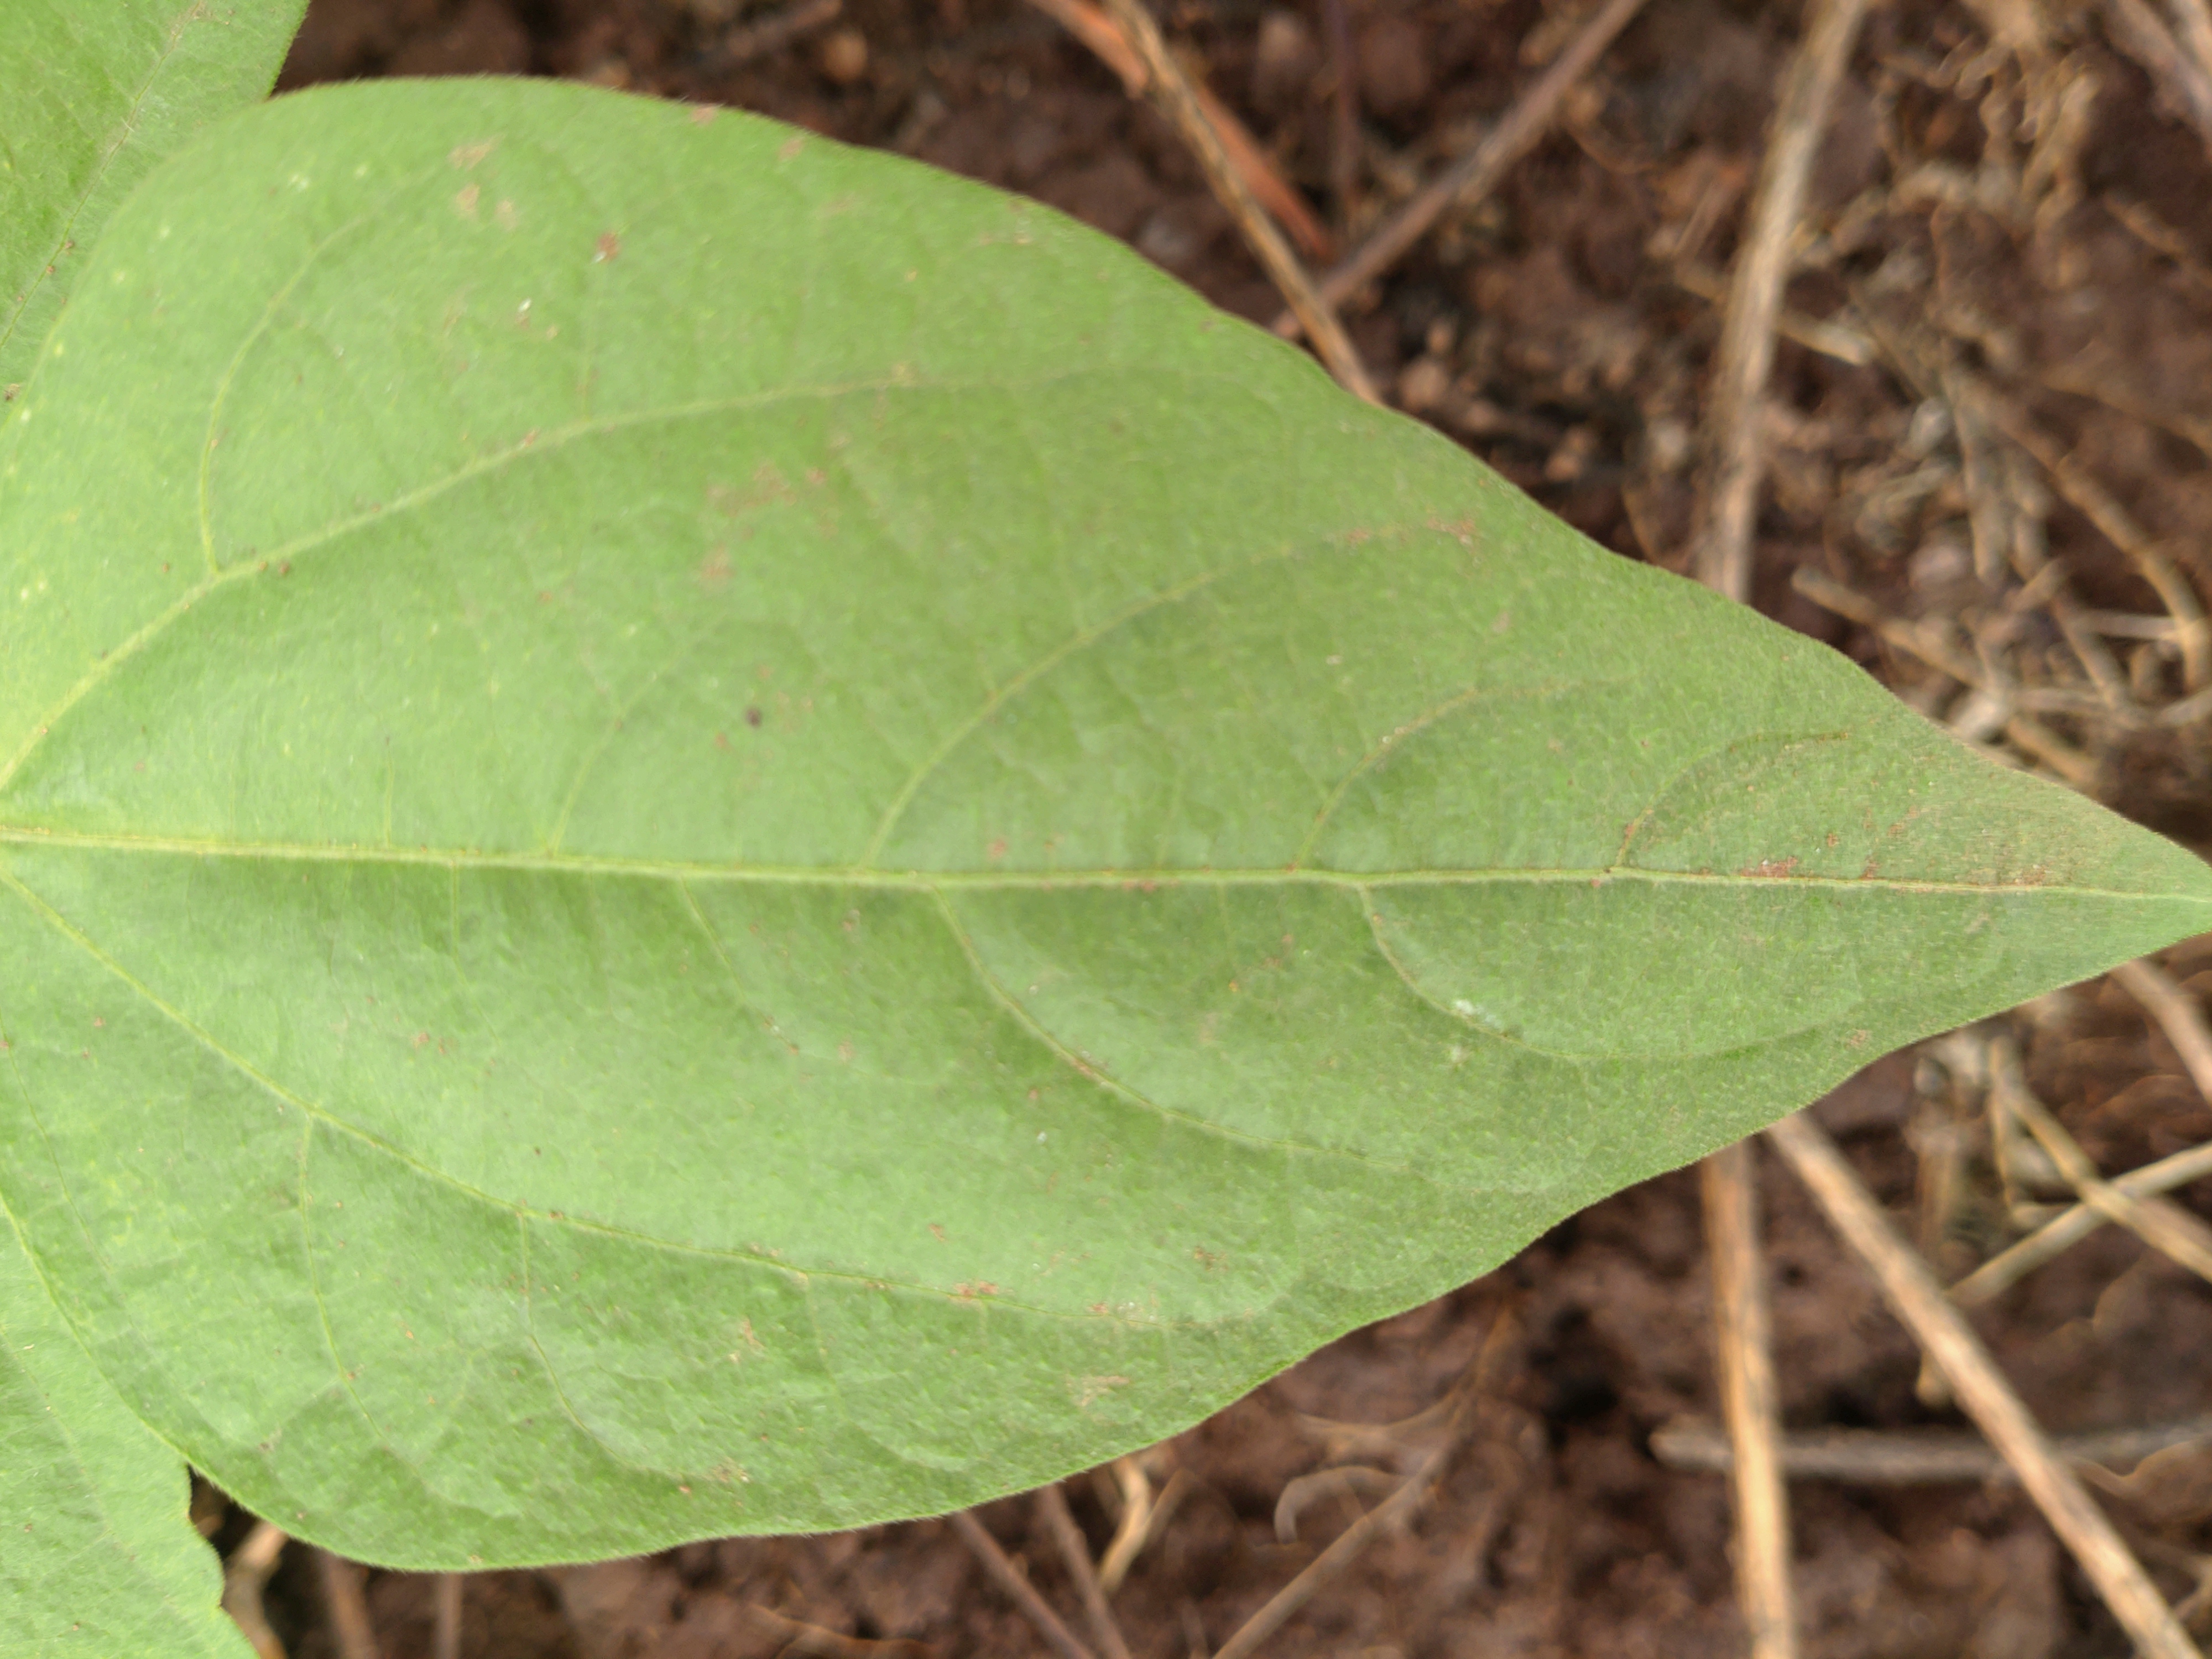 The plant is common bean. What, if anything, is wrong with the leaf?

healthy
